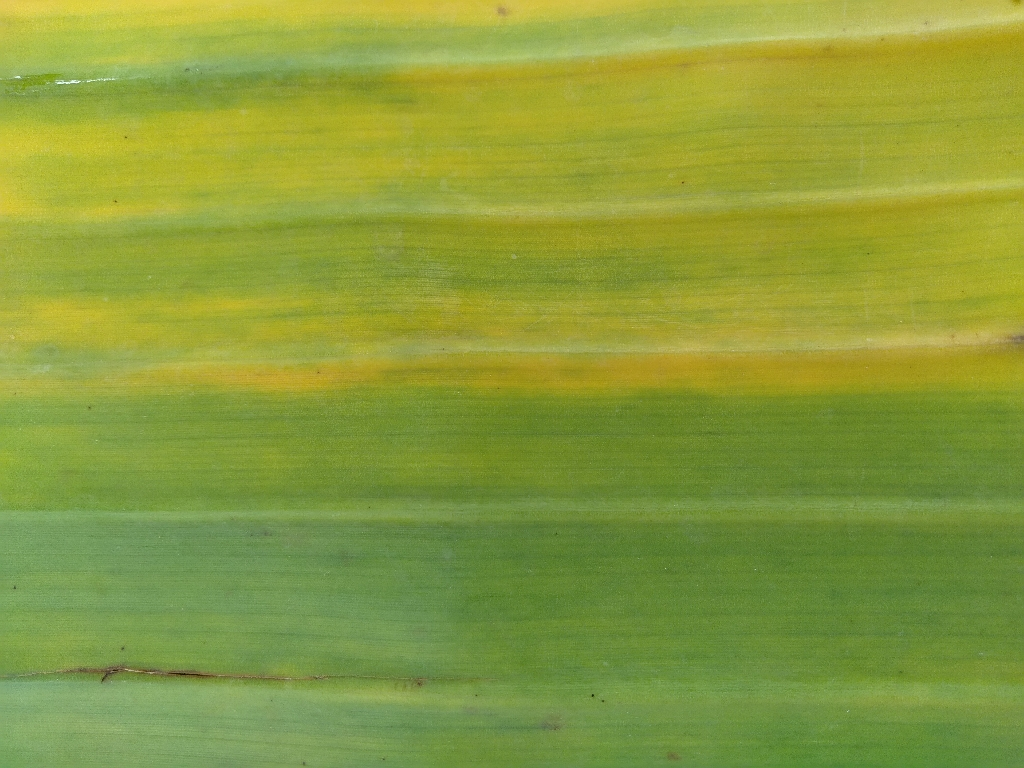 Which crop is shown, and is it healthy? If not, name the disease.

banana, fusarium wilt race 1
